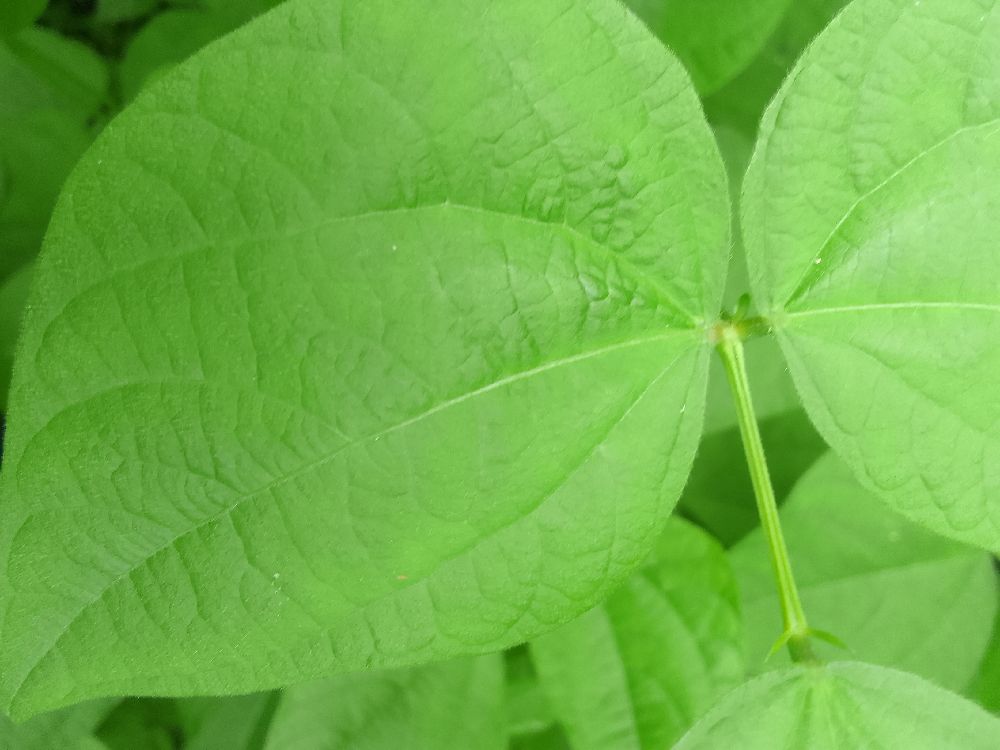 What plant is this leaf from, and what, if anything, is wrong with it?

common bean, healthy
